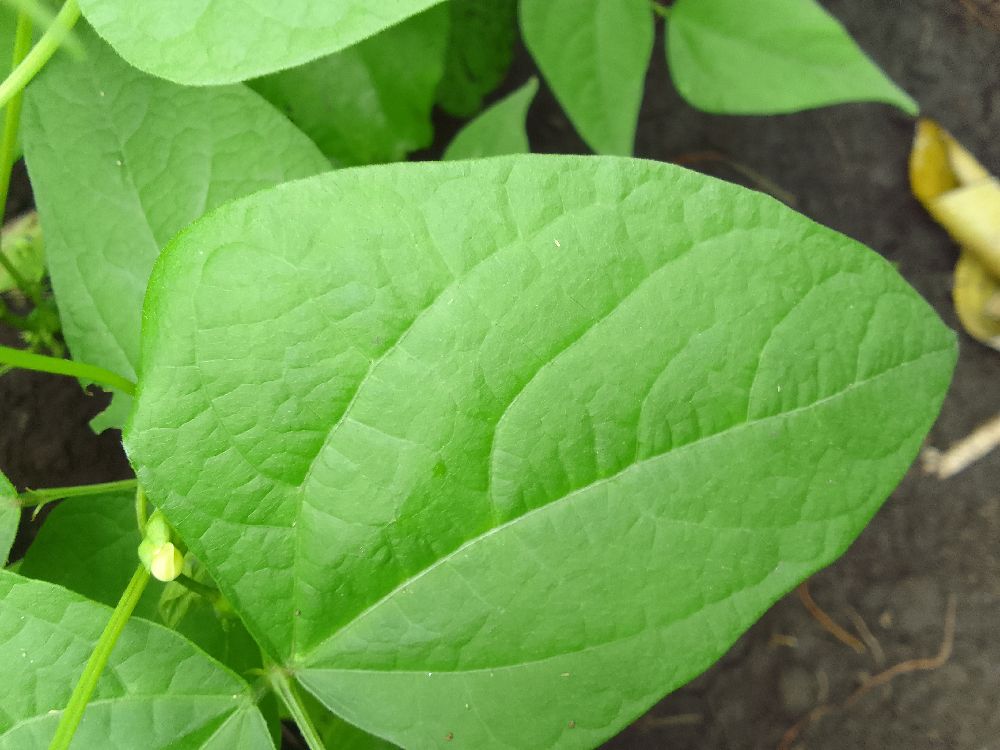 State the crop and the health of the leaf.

common bean, healthy
